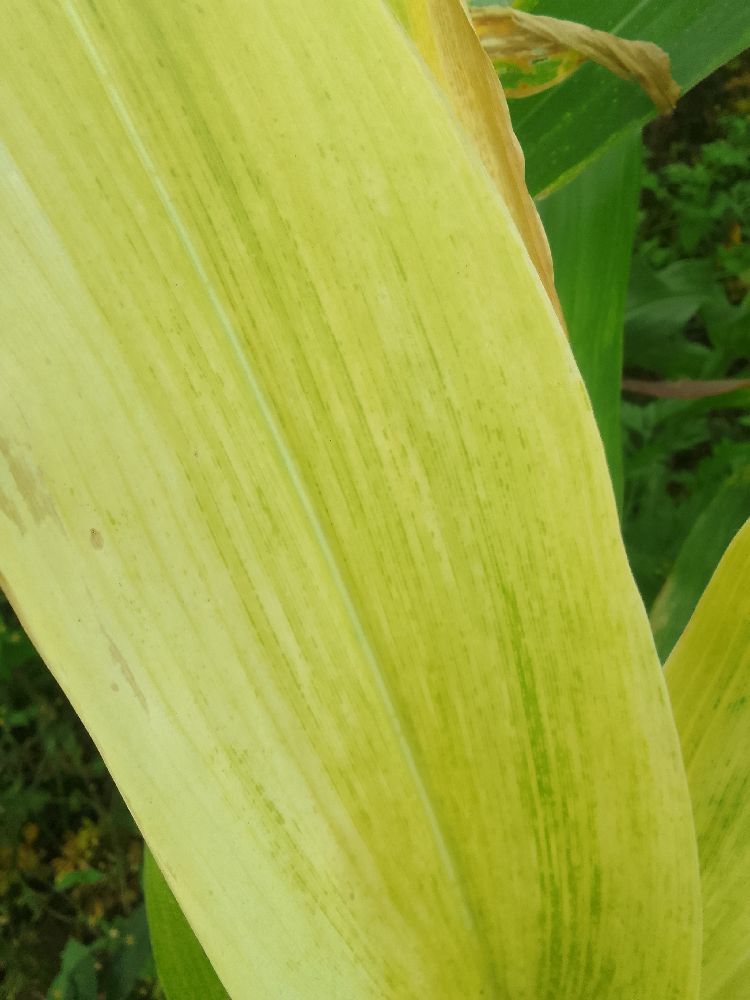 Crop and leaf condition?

maize, maize lethal necrosis
